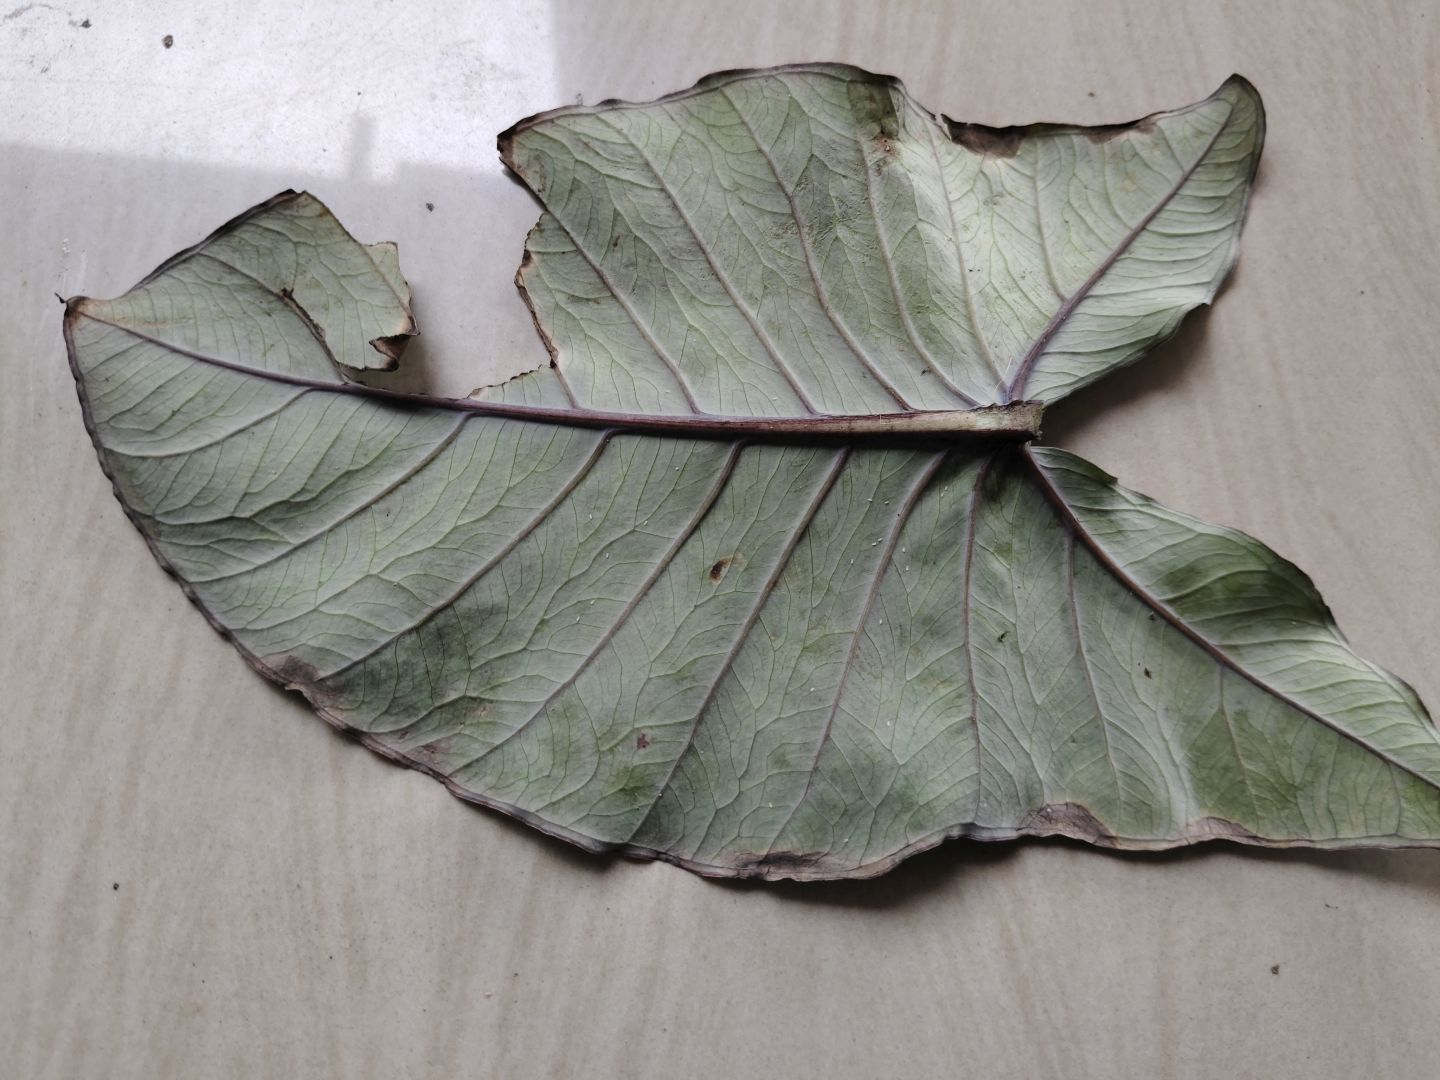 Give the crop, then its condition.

taro, leaf blight
